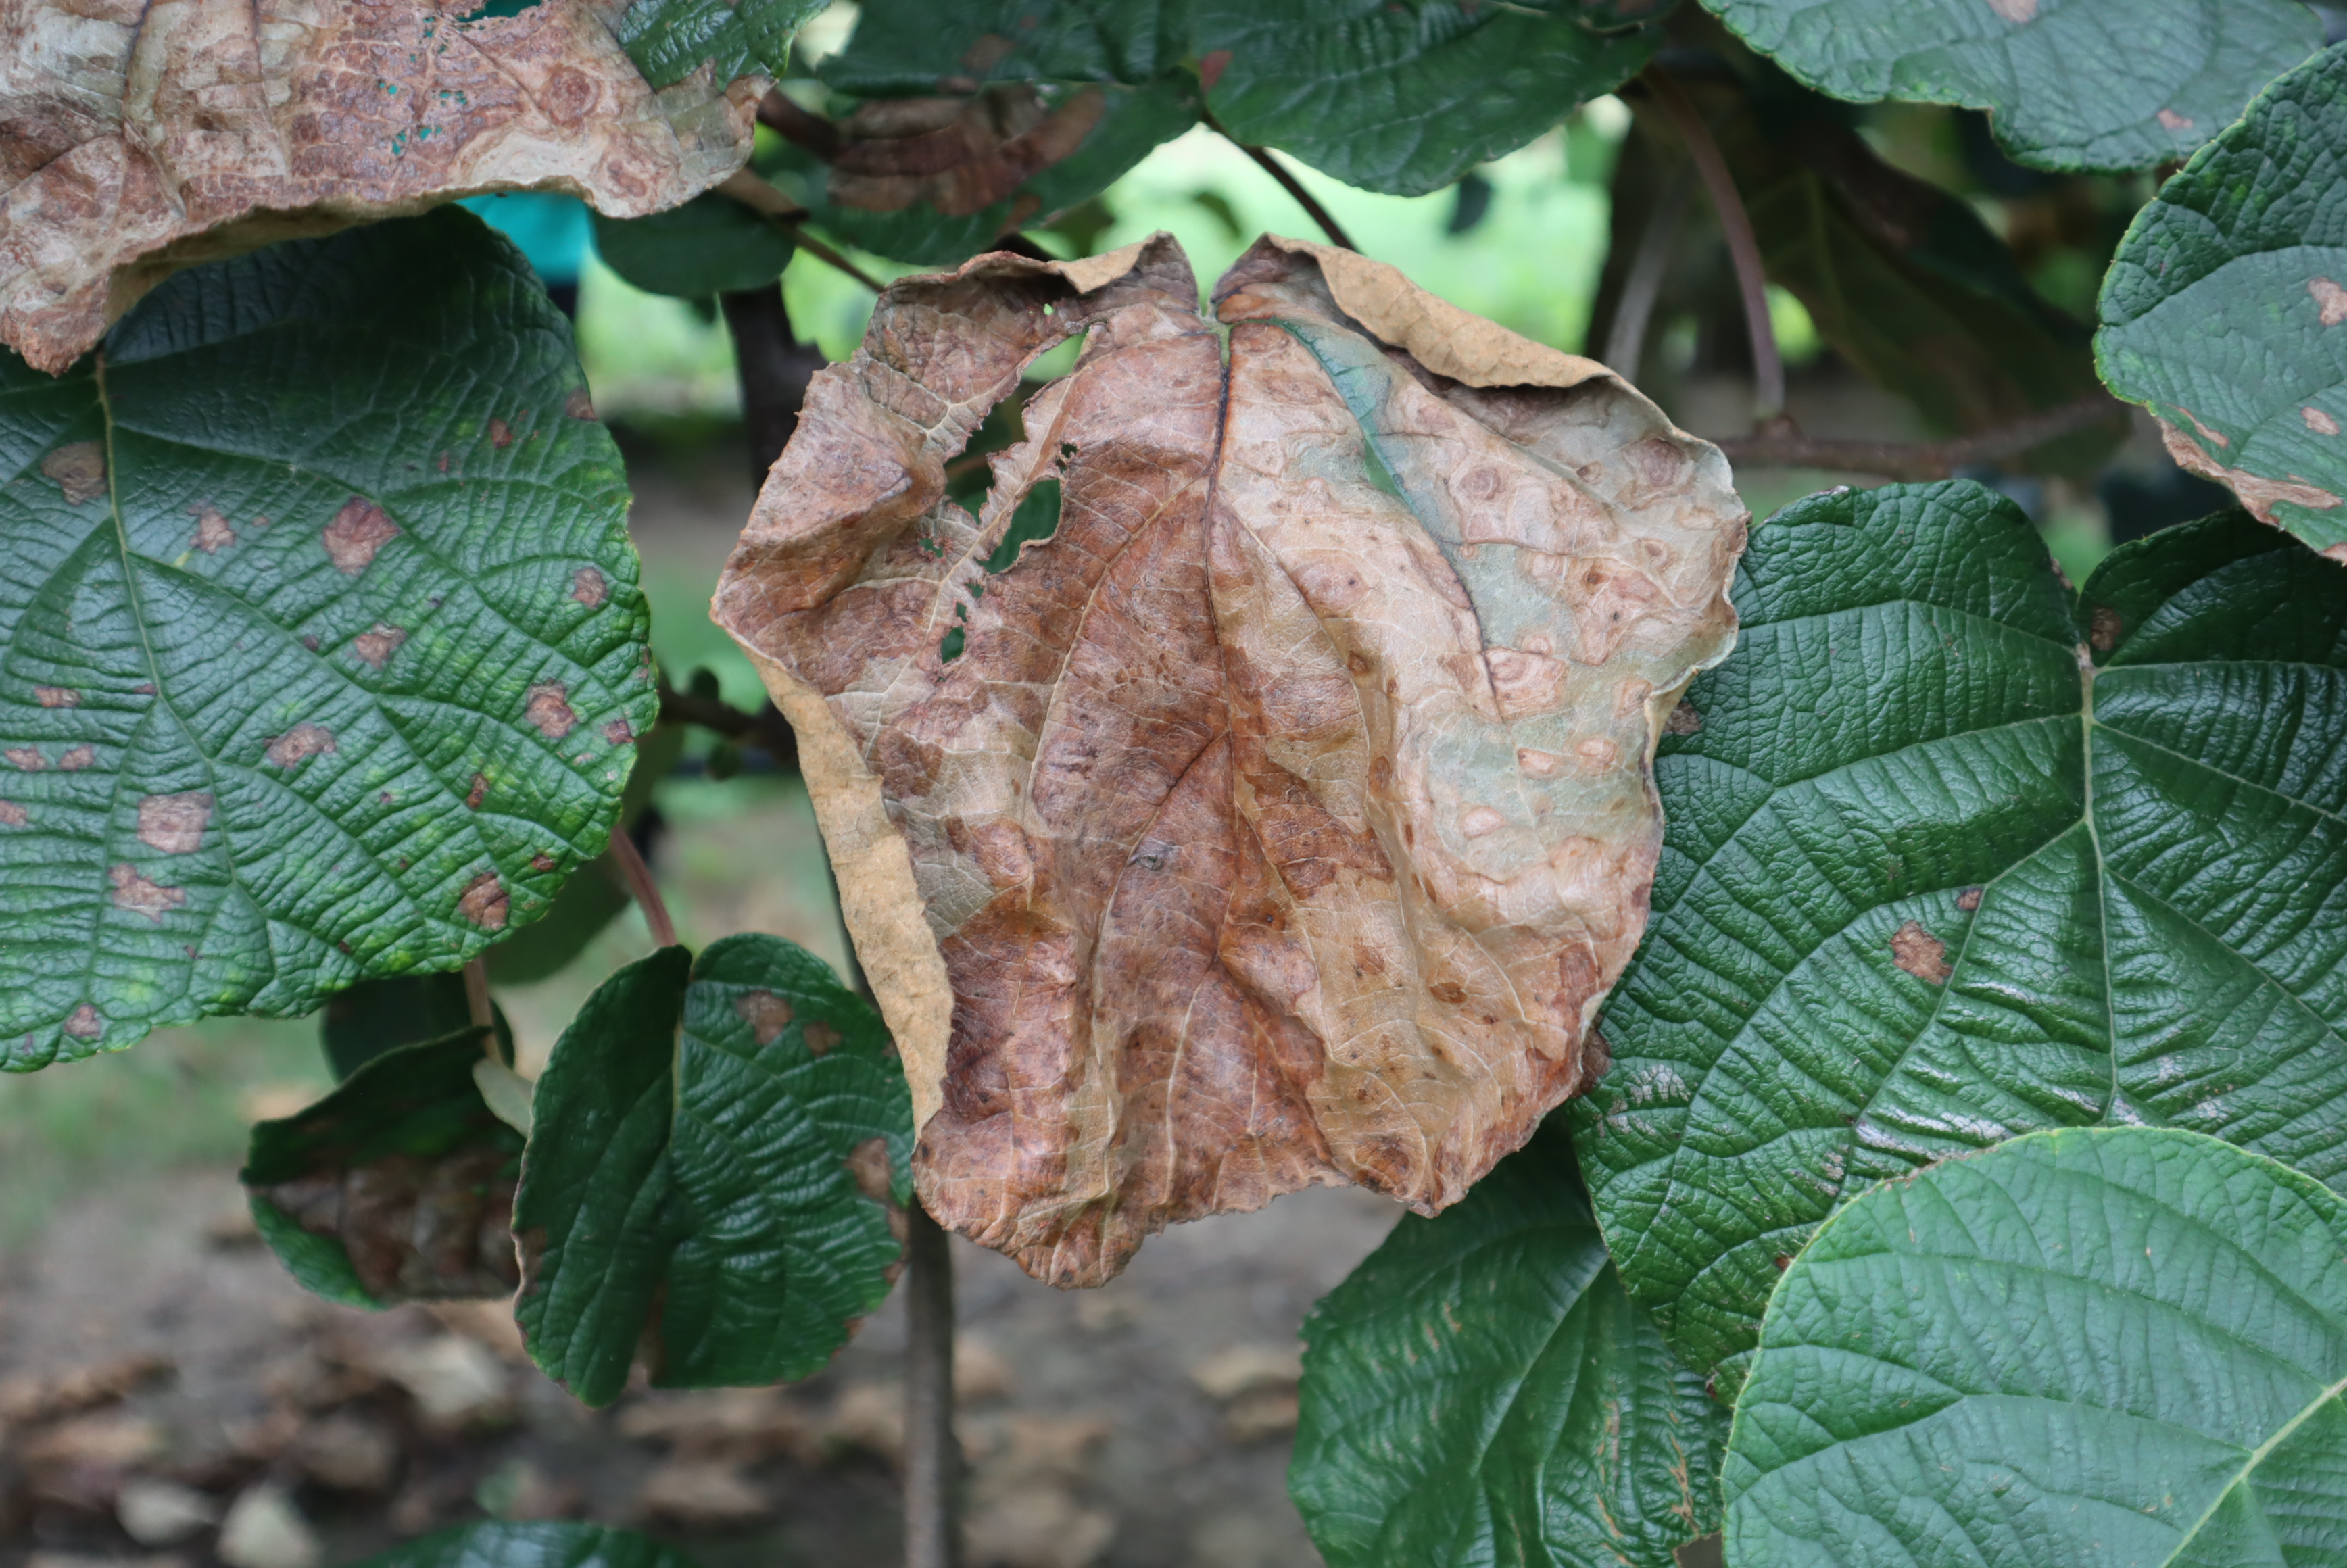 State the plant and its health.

kiwi, leaf spot
